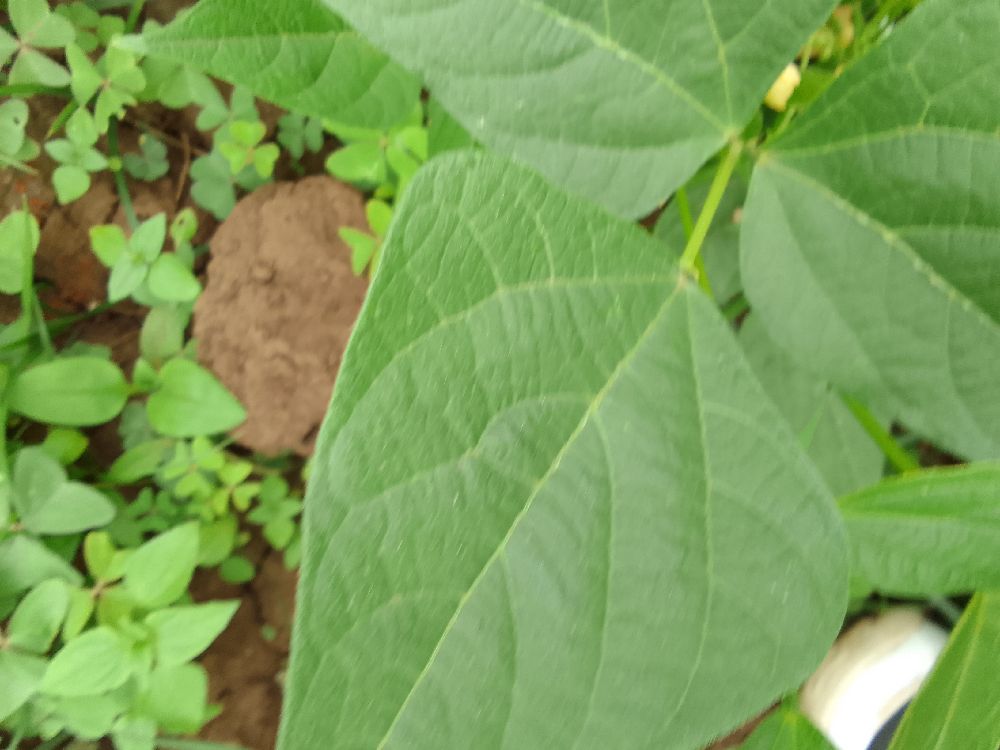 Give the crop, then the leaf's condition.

common bean, healthy
